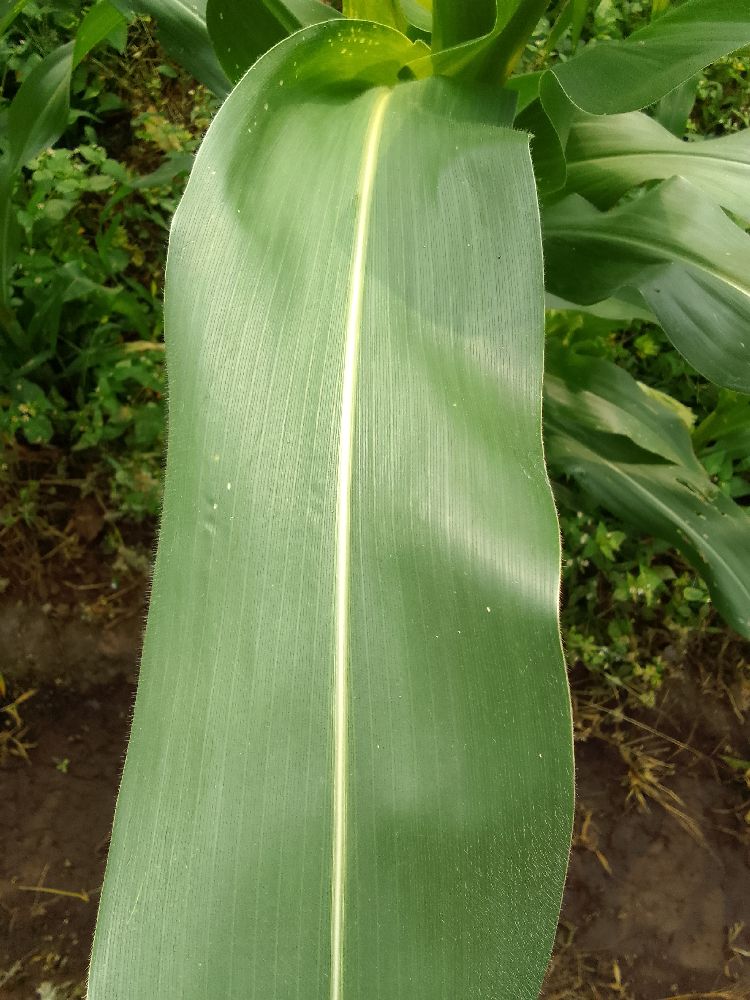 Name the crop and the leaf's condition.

maize, healthy
